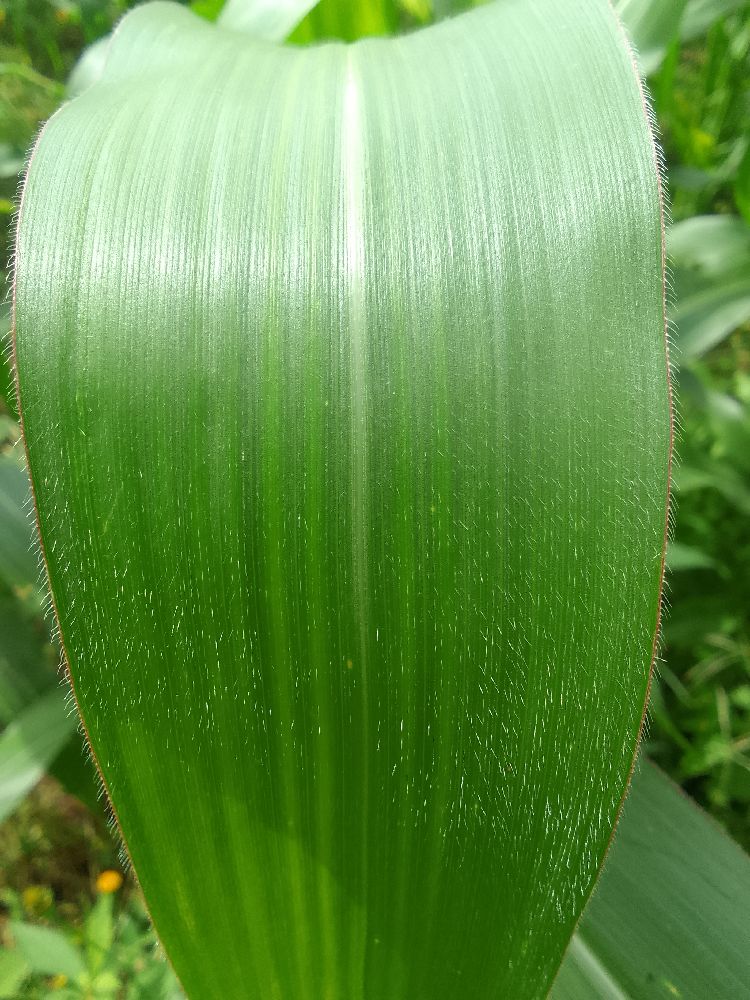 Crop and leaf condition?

maize, healthy
